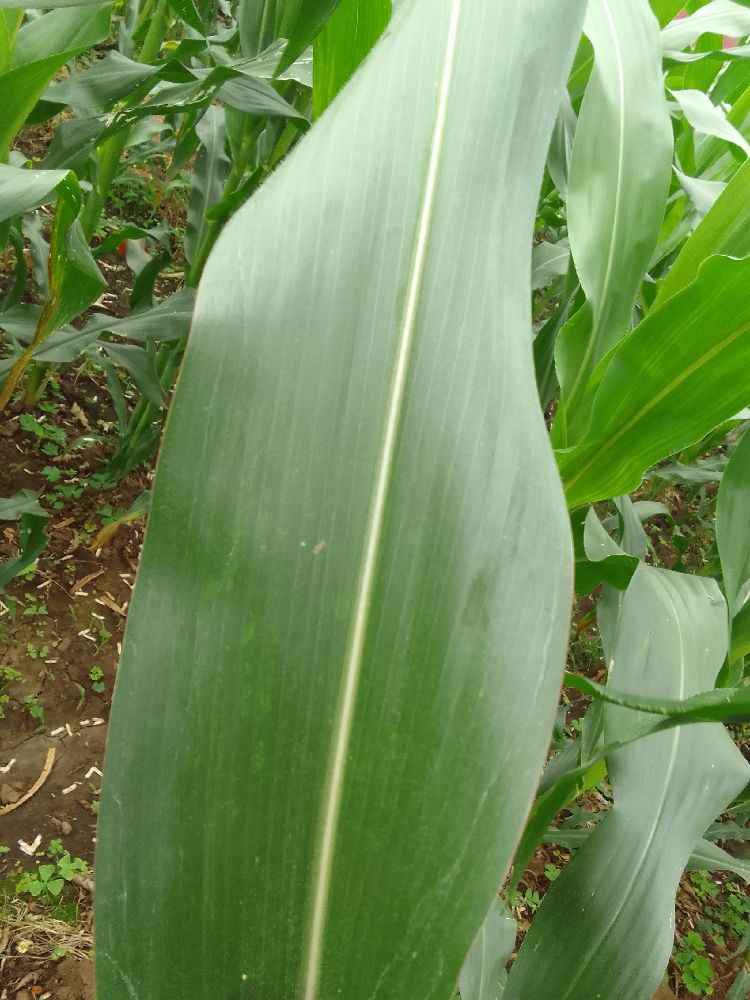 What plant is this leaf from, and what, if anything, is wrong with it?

maize, healthy
